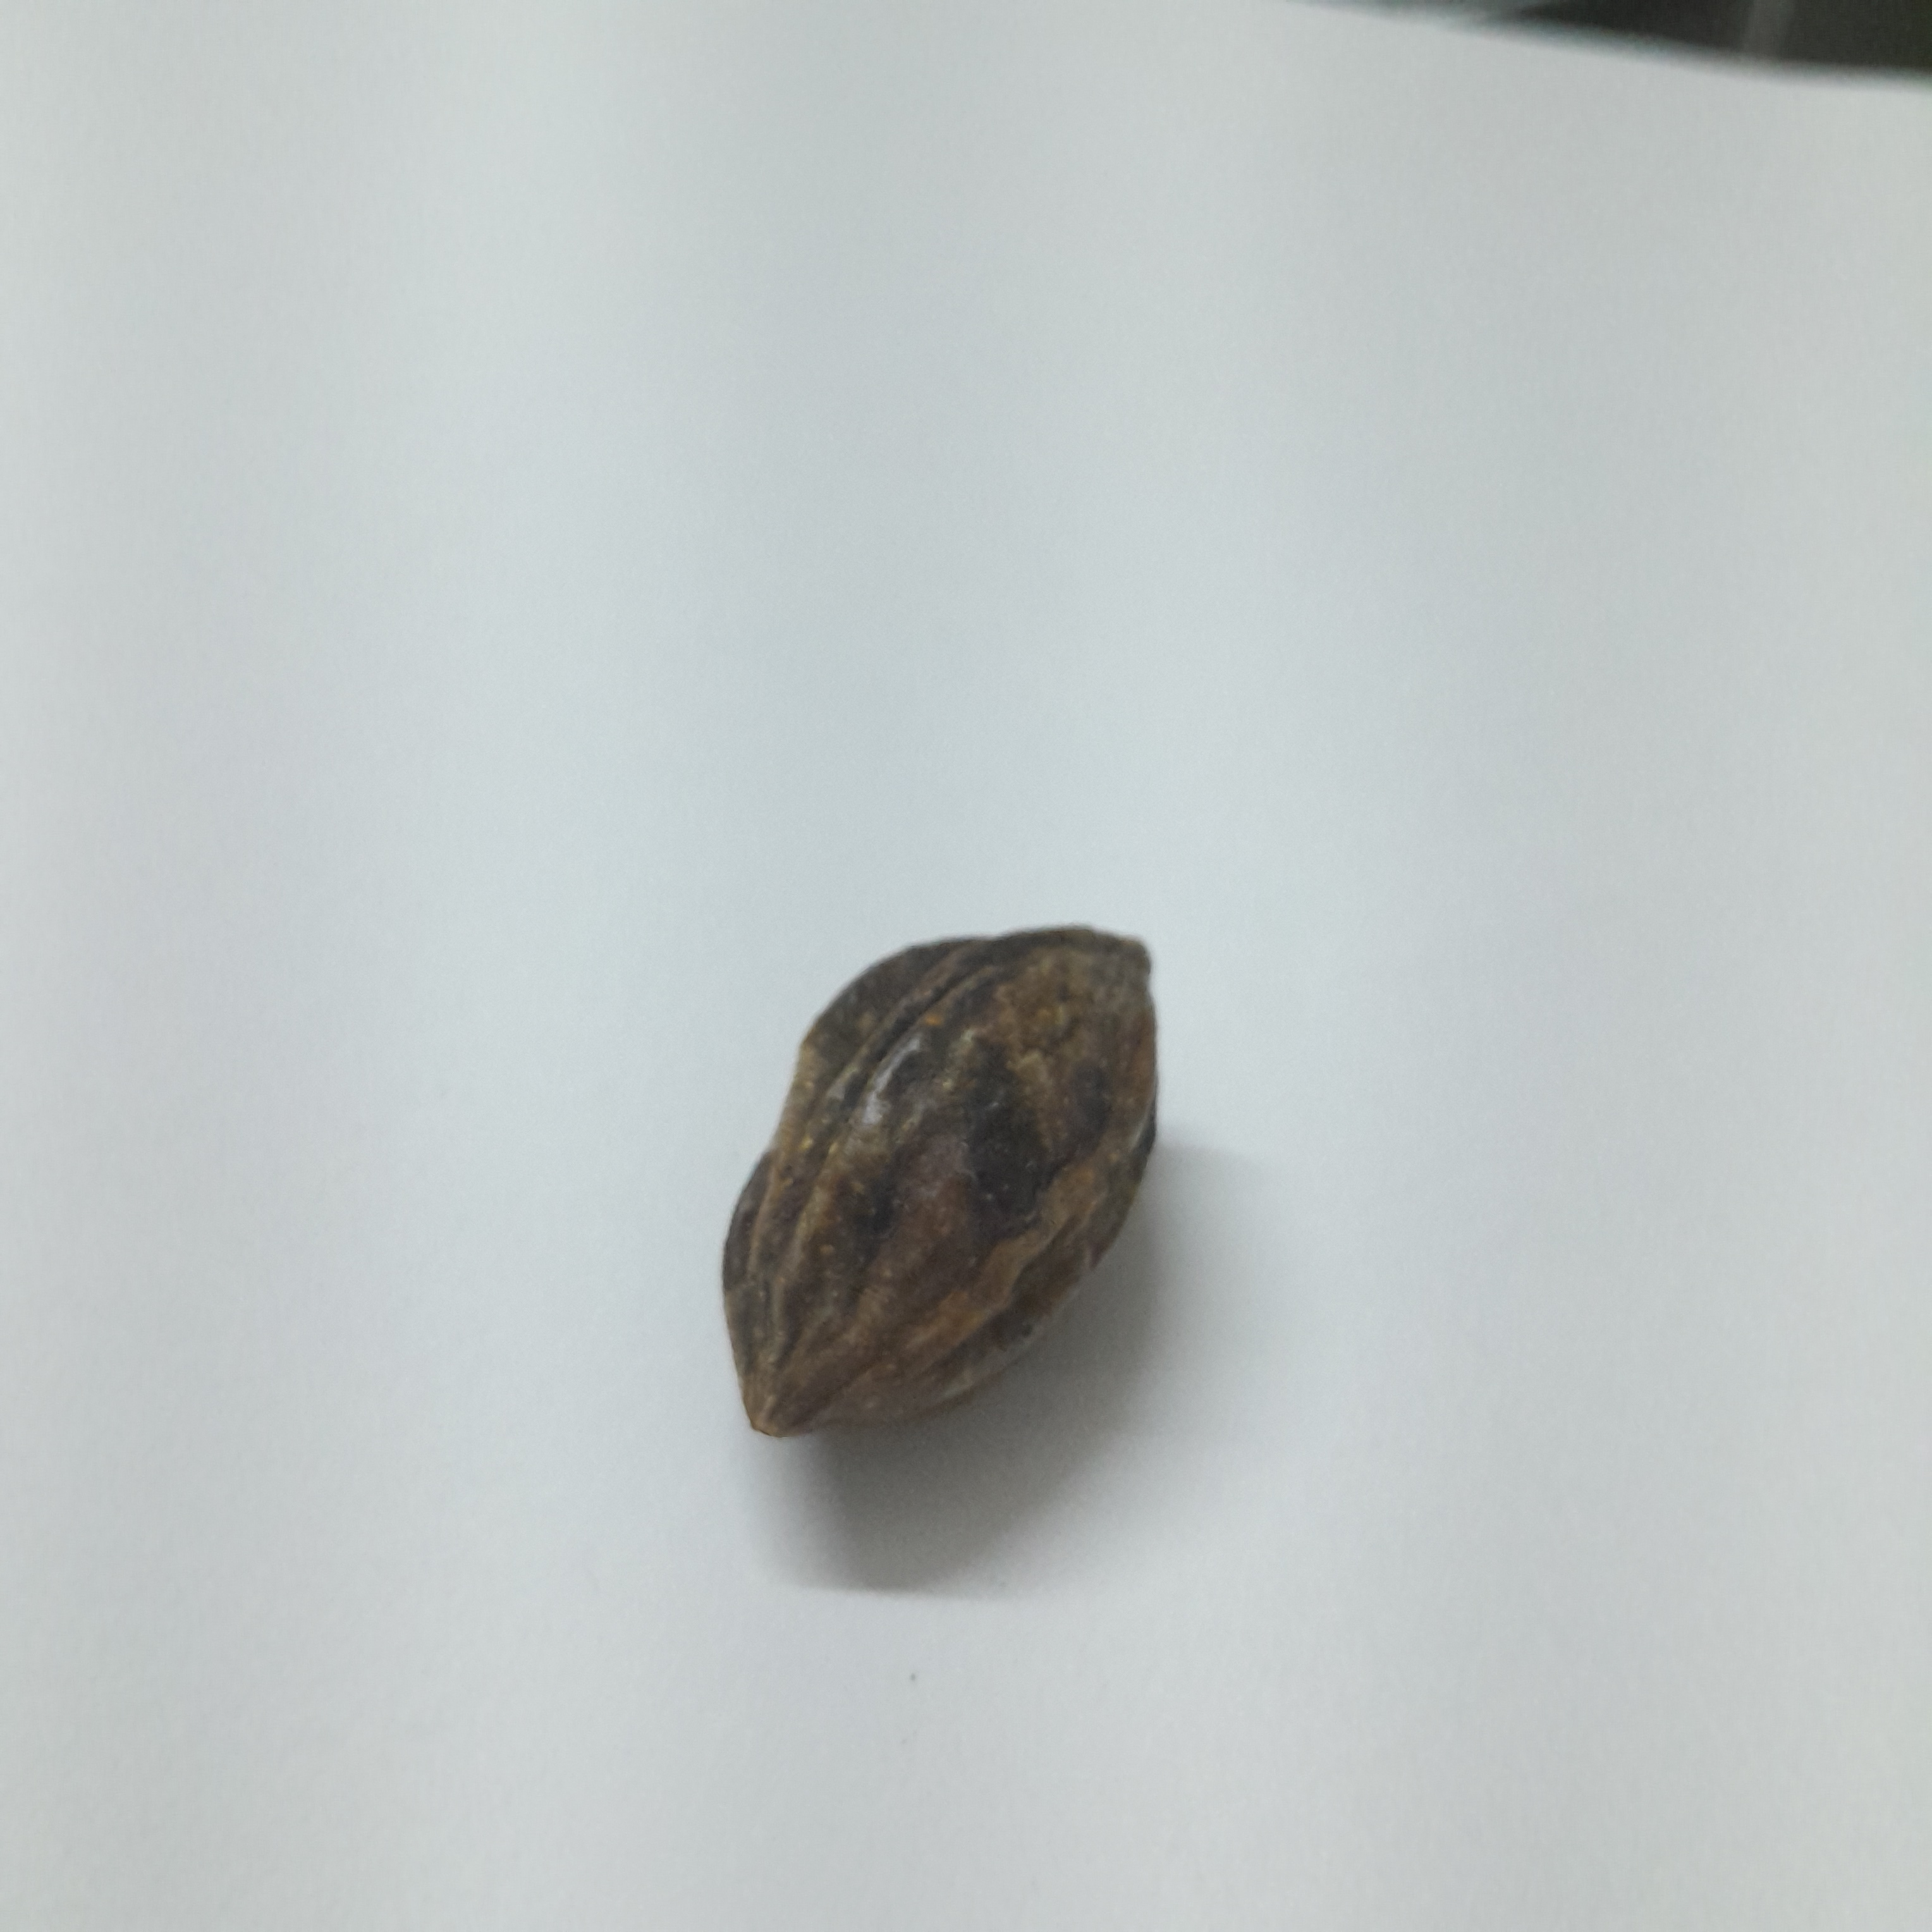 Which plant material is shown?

hirdaa
